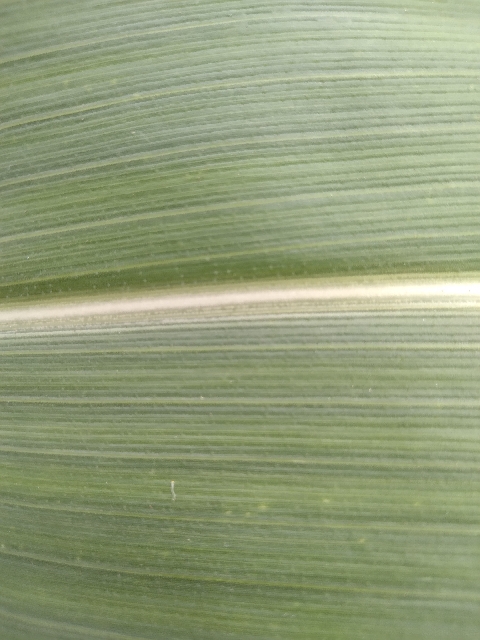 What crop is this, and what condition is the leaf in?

maize, healthy
